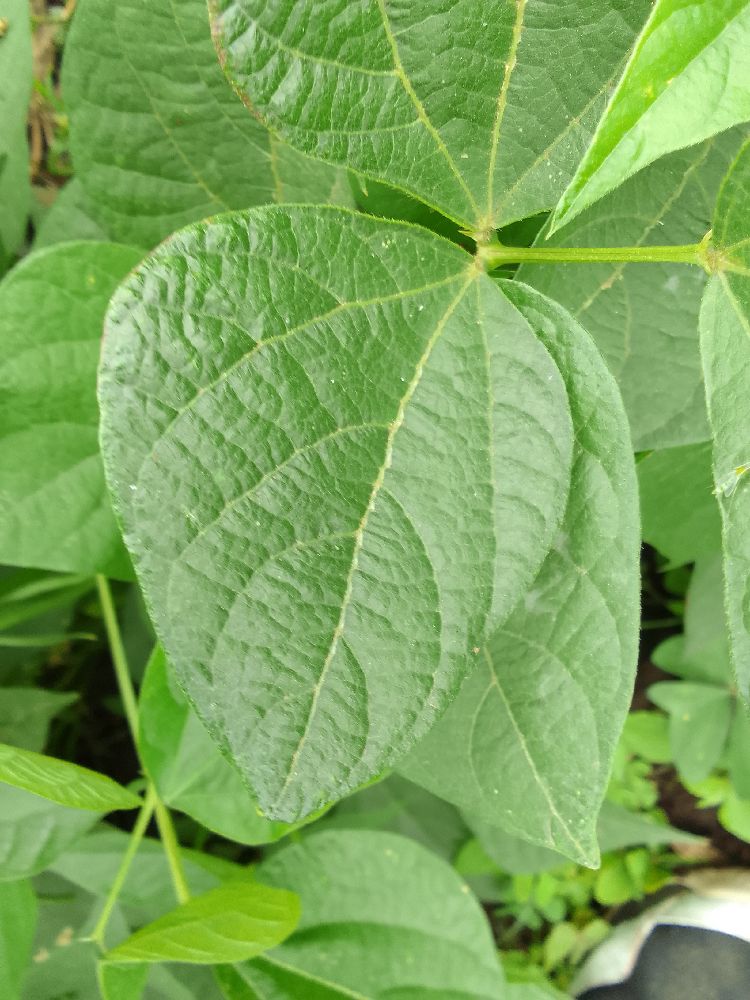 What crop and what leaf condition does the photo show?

common bean, healthy
